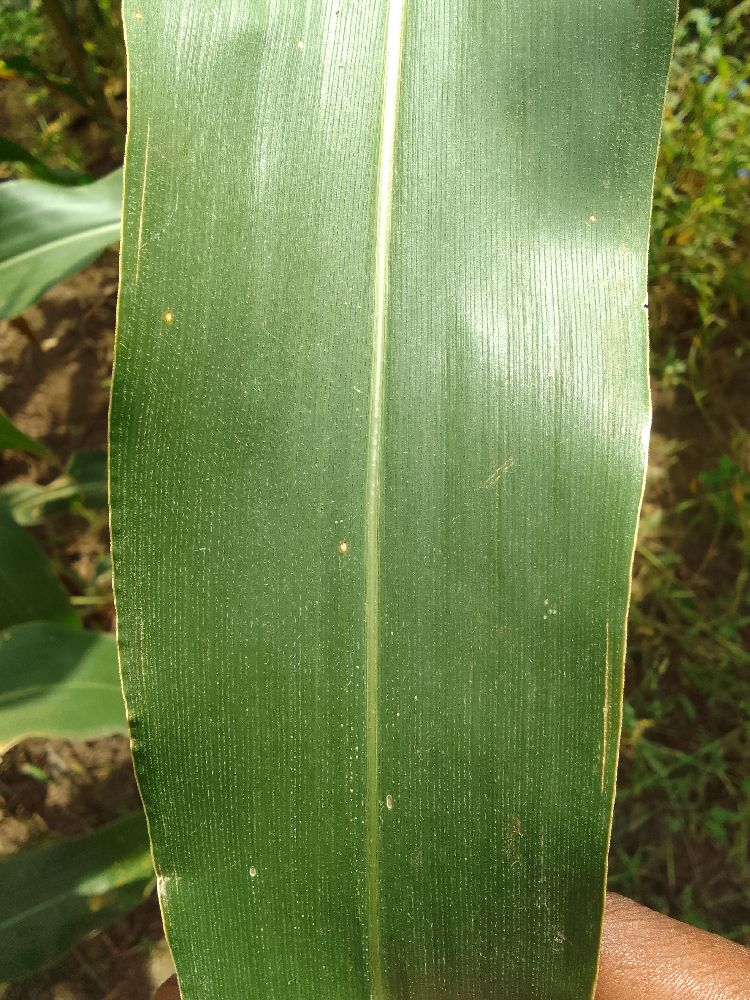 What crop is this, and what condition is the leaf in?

maize, healthy
